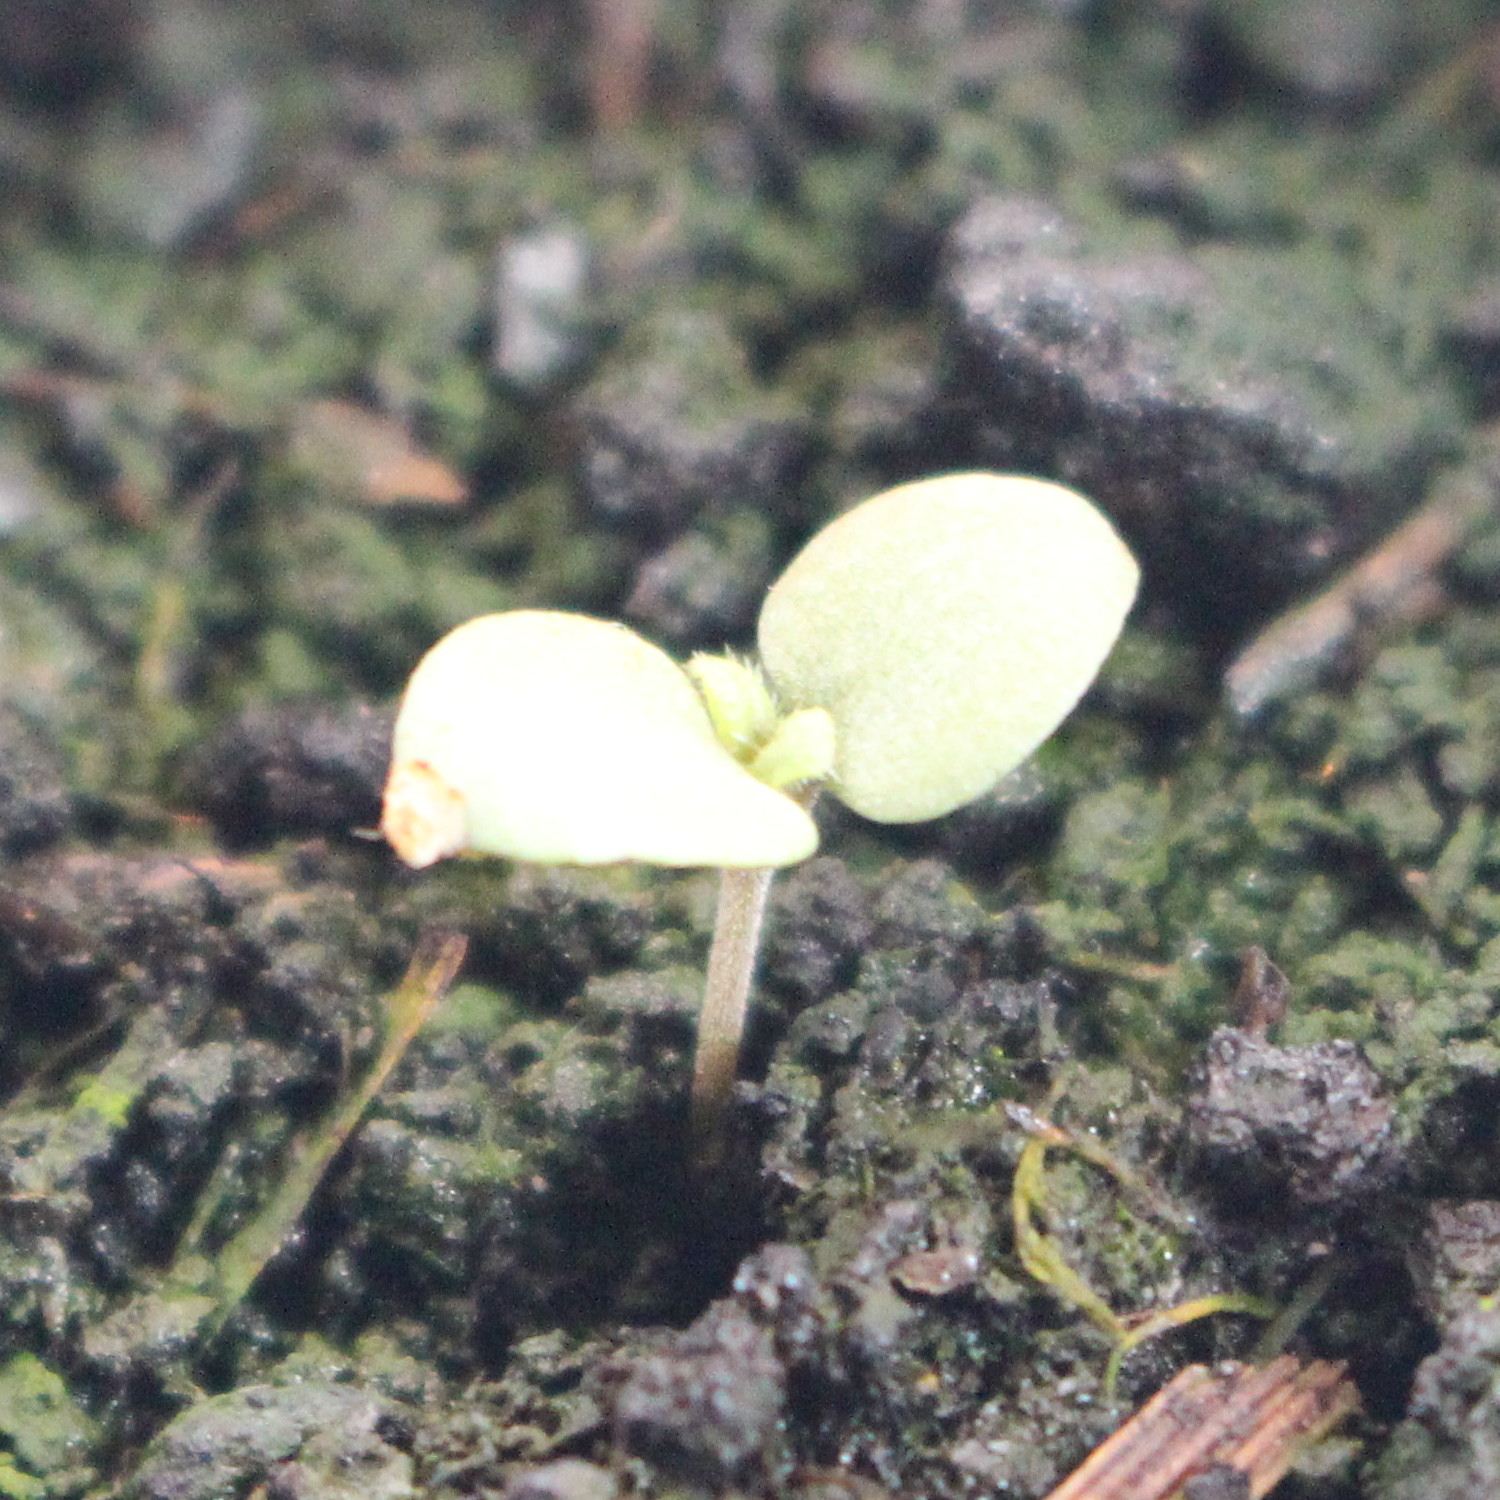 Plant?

Veronica persica
